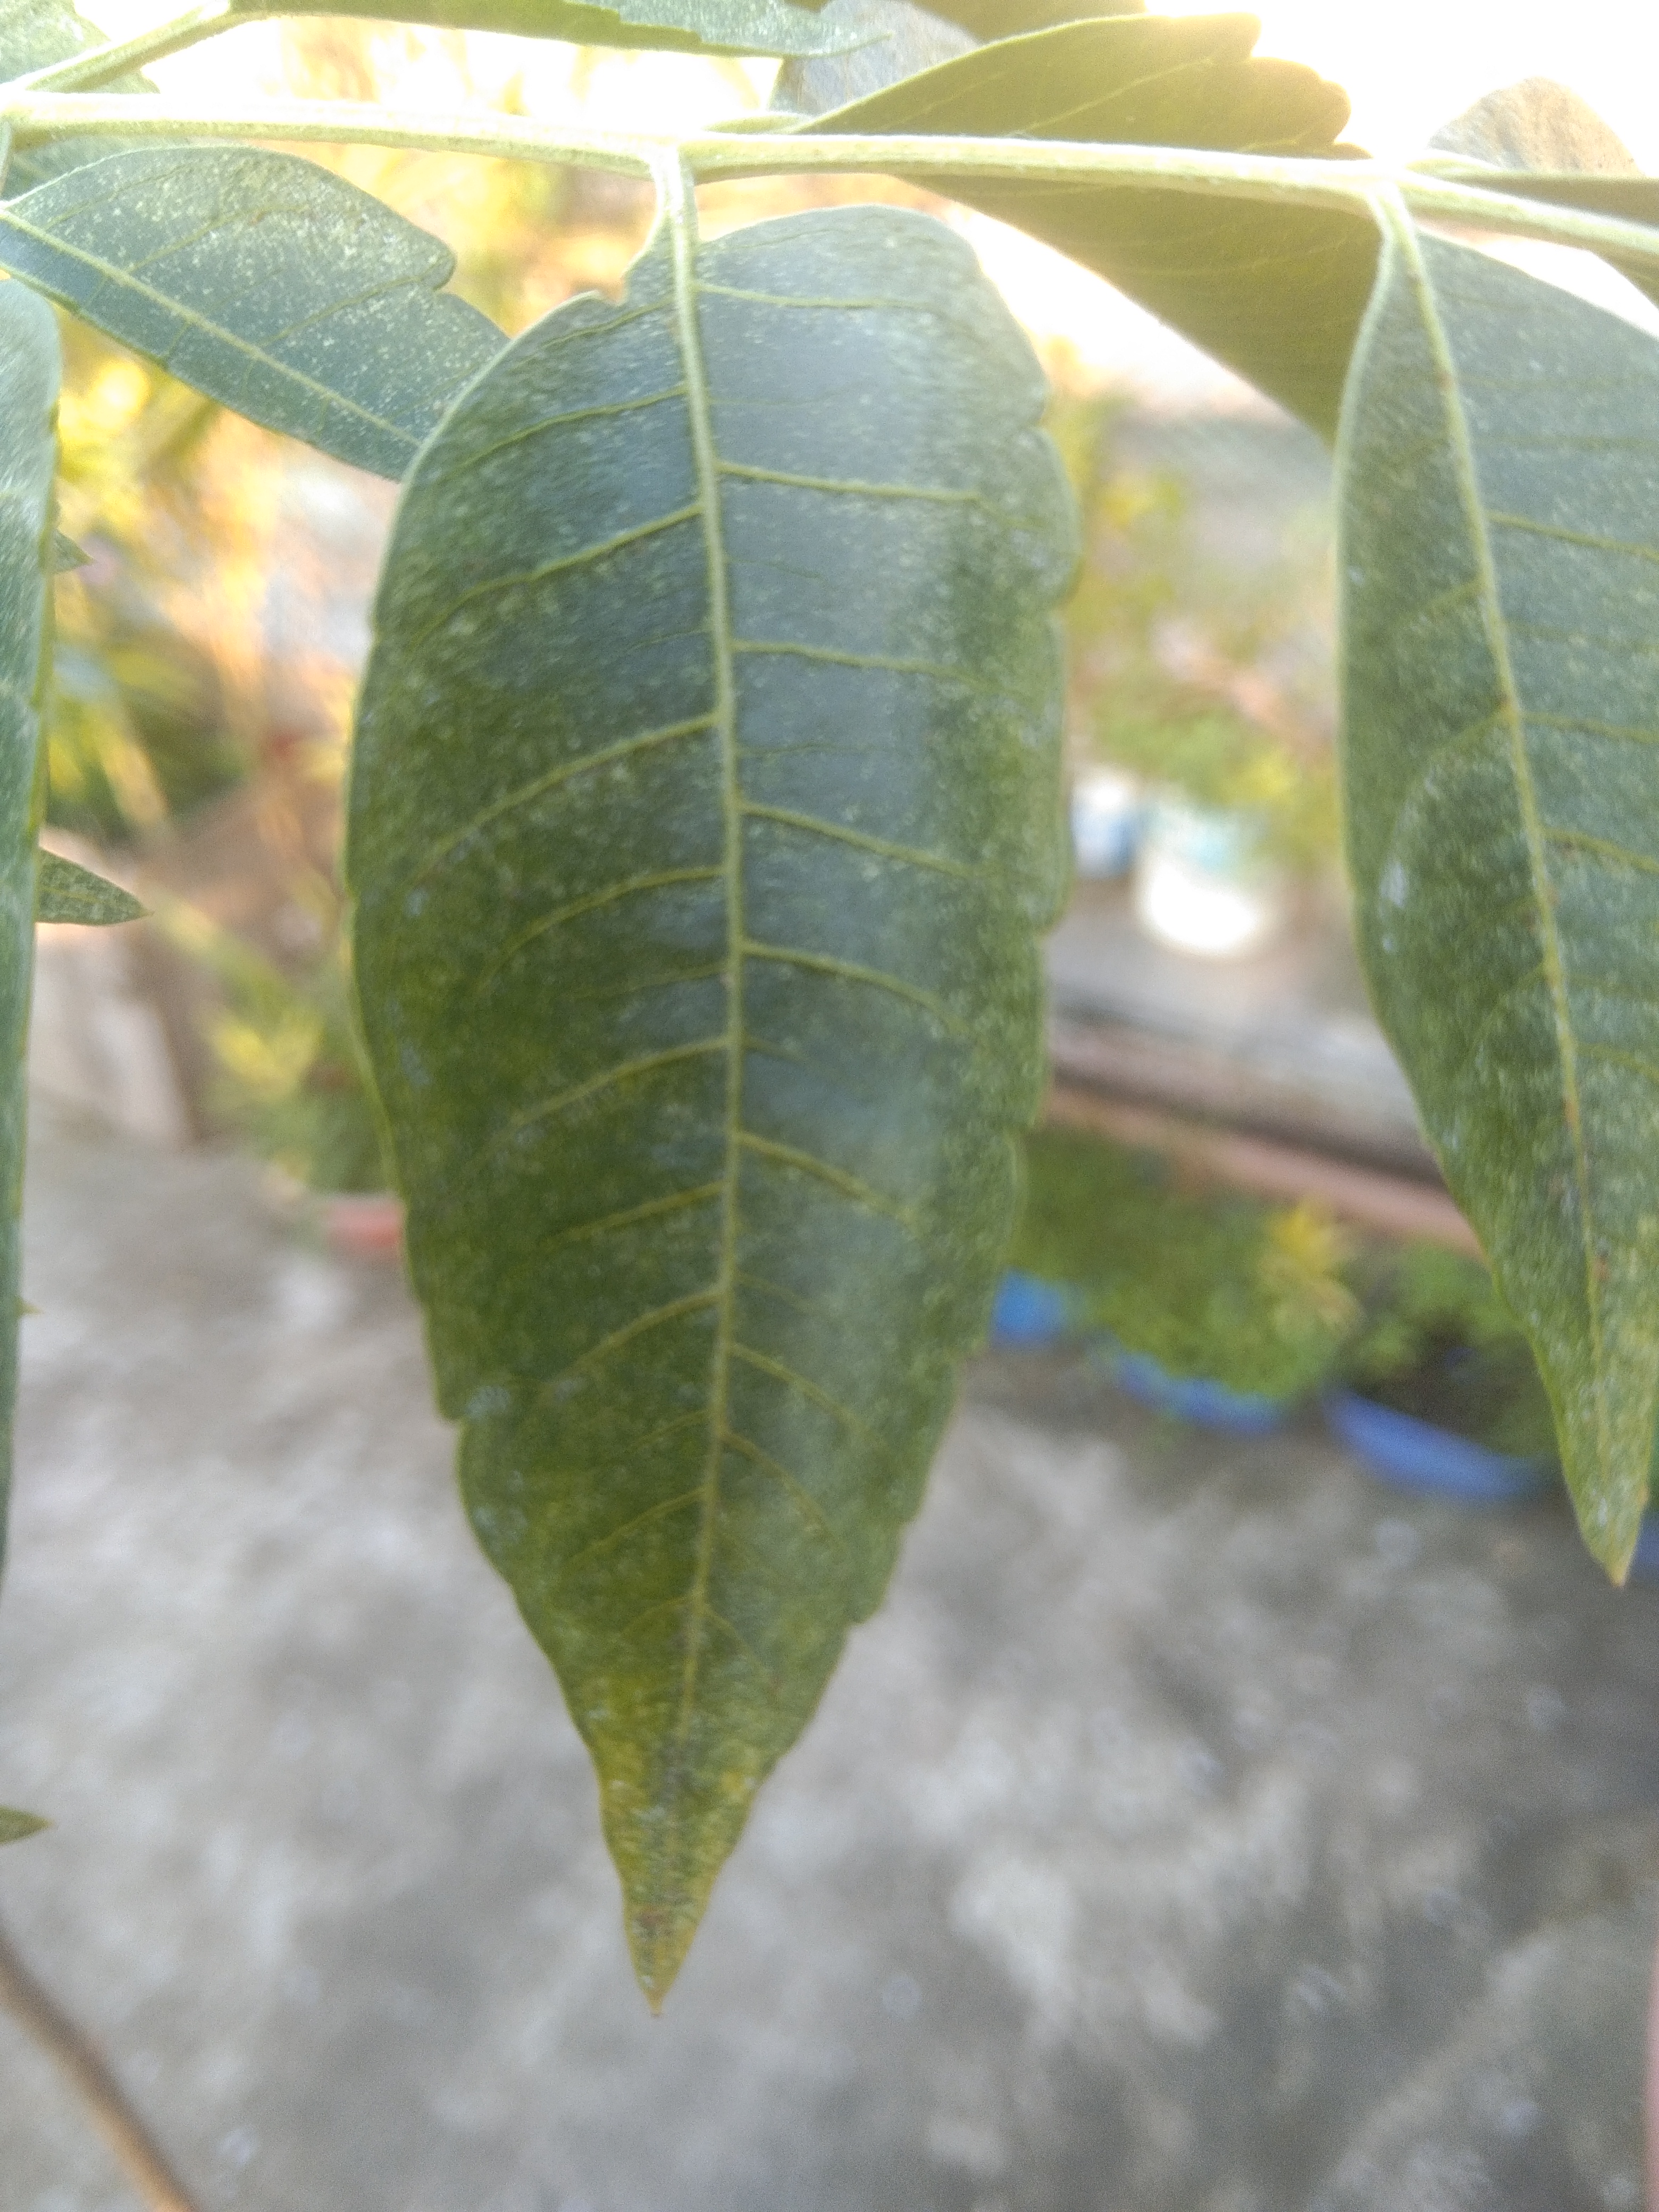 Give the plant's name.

neem
